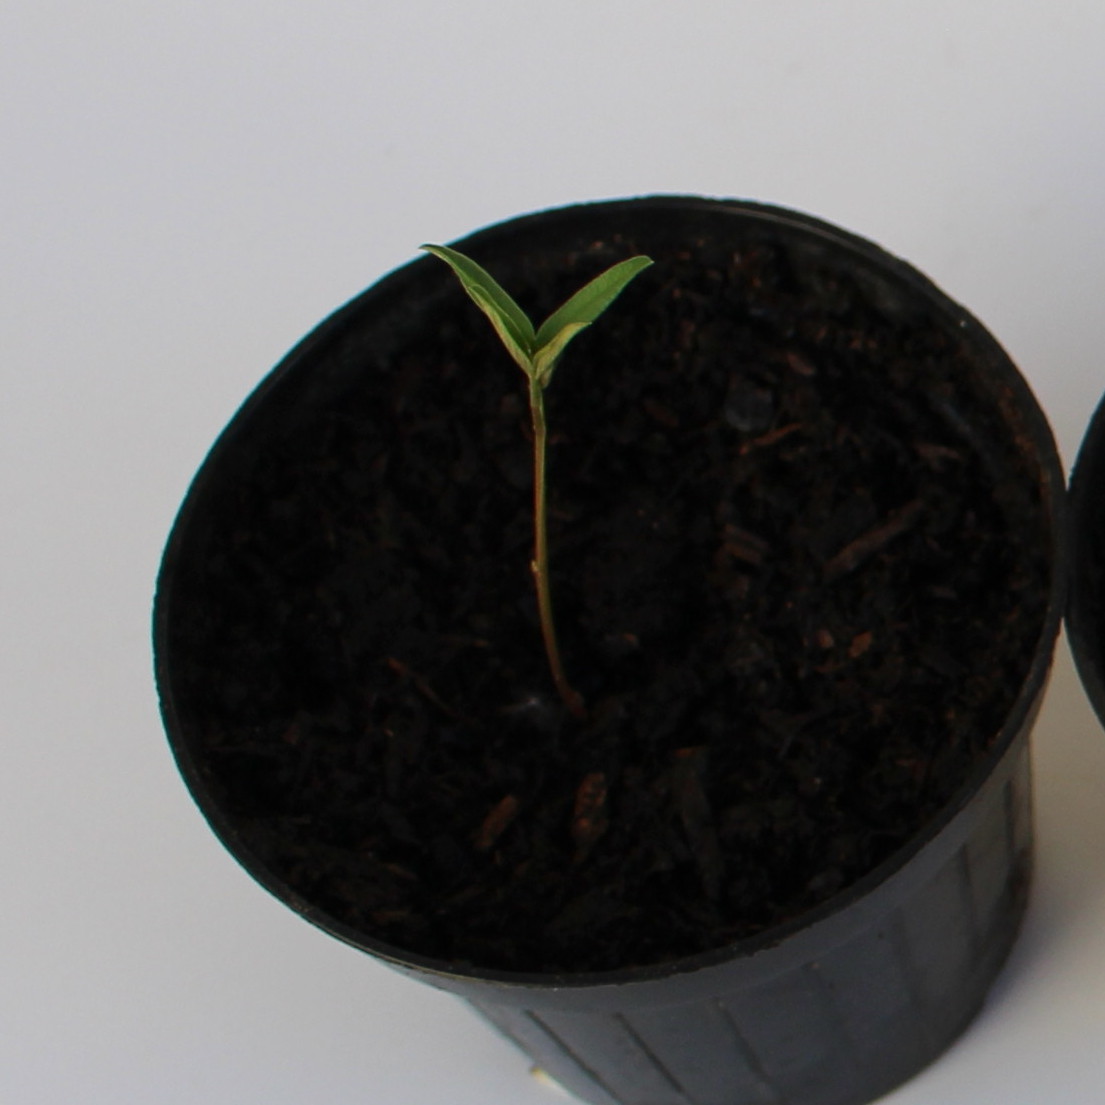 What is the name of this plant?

Vicia sativa
